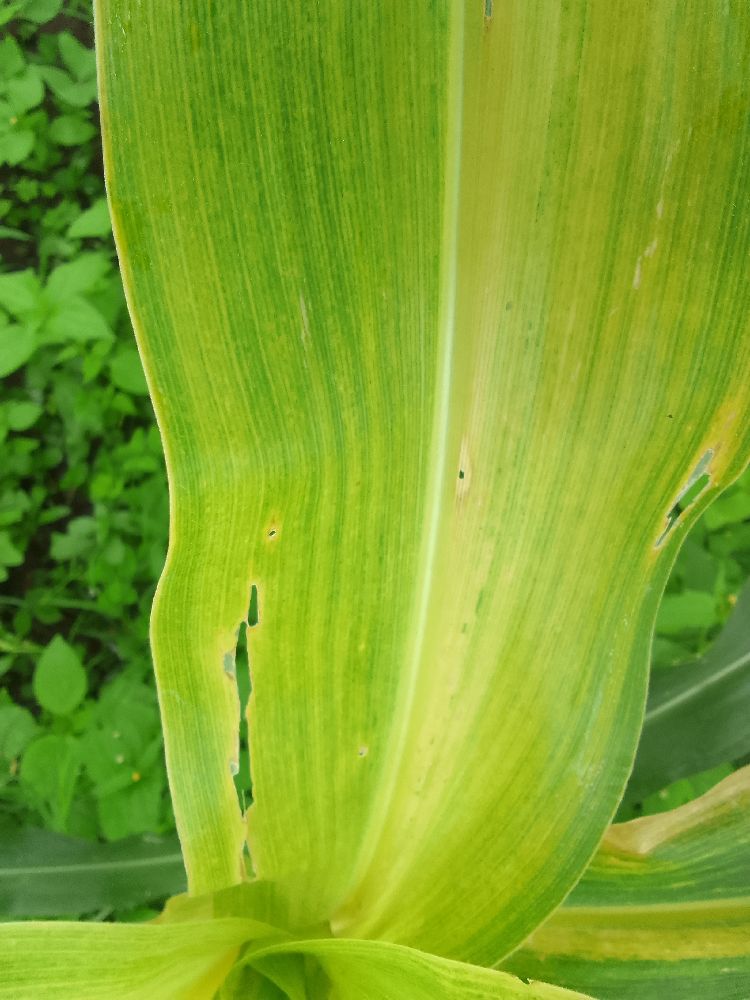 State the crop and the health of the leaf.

maize, maize lethal necrosis
